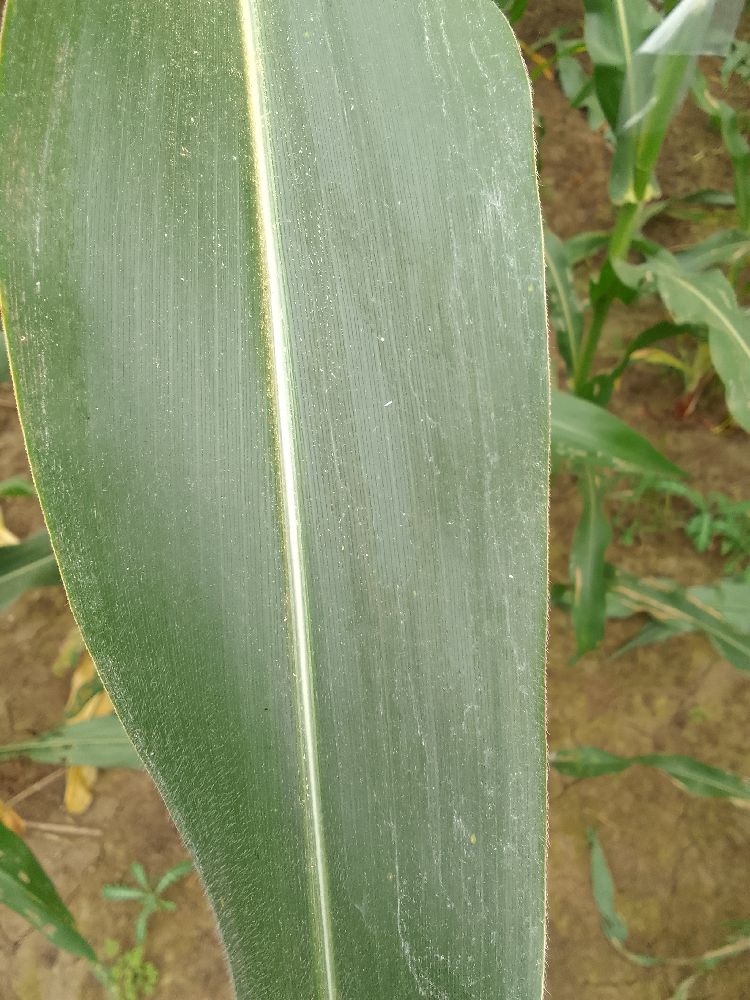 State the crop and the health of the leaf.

maize, healthy
